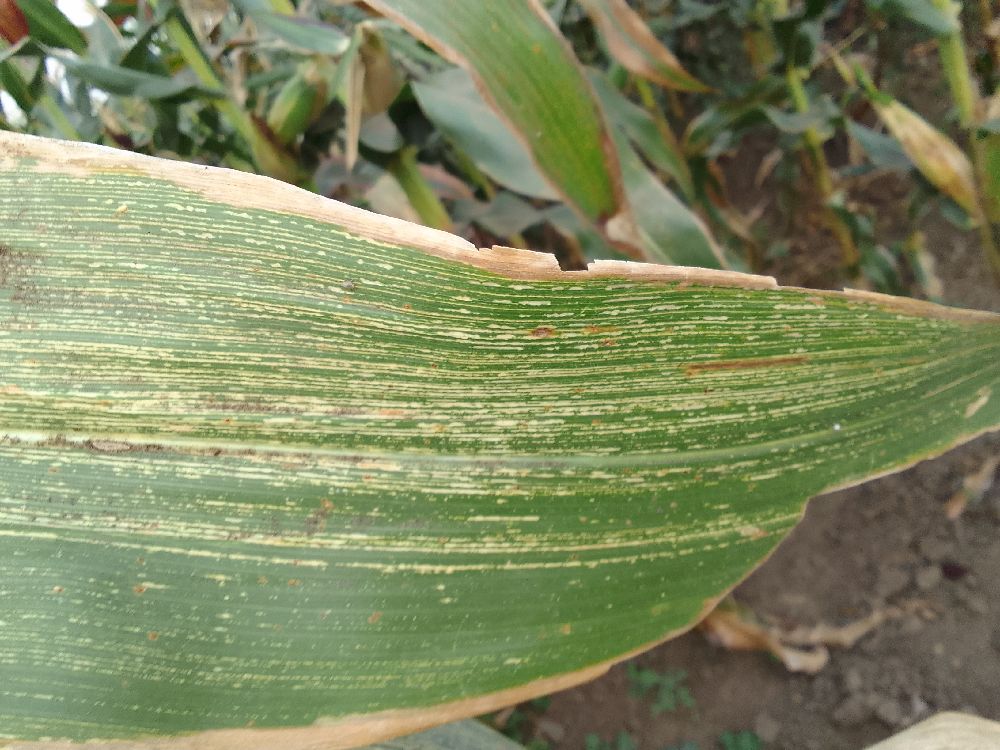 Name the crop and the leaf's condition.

maize, maize streak virus
